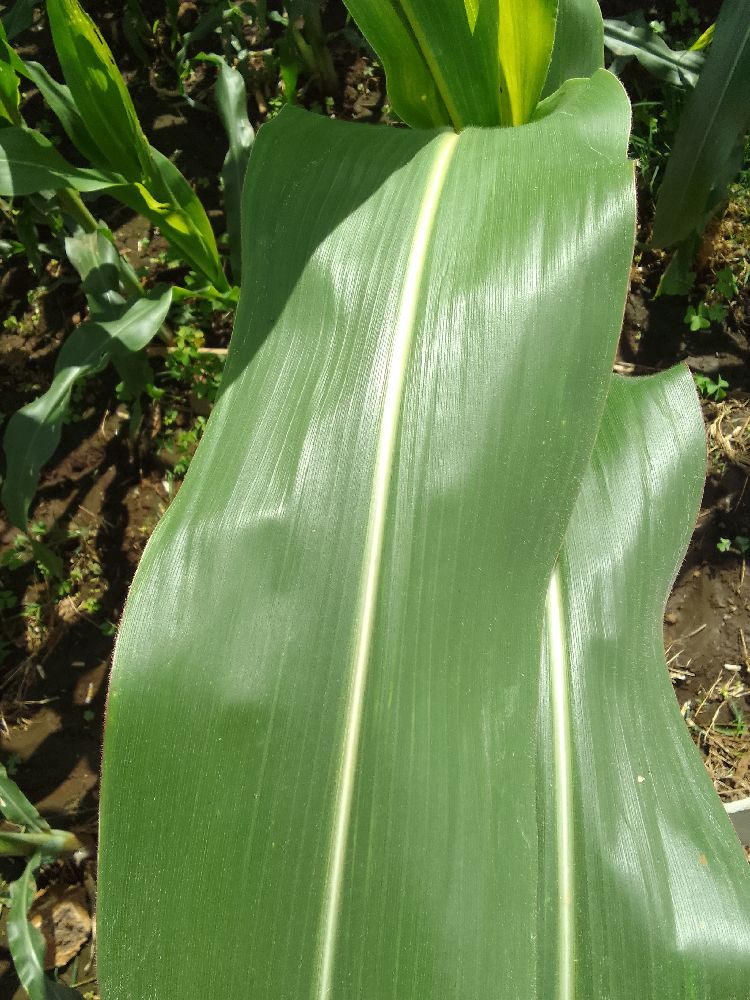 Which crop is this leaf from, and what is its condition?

maize, healthy
